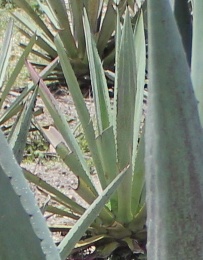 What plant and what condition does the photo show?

agave, healthy
